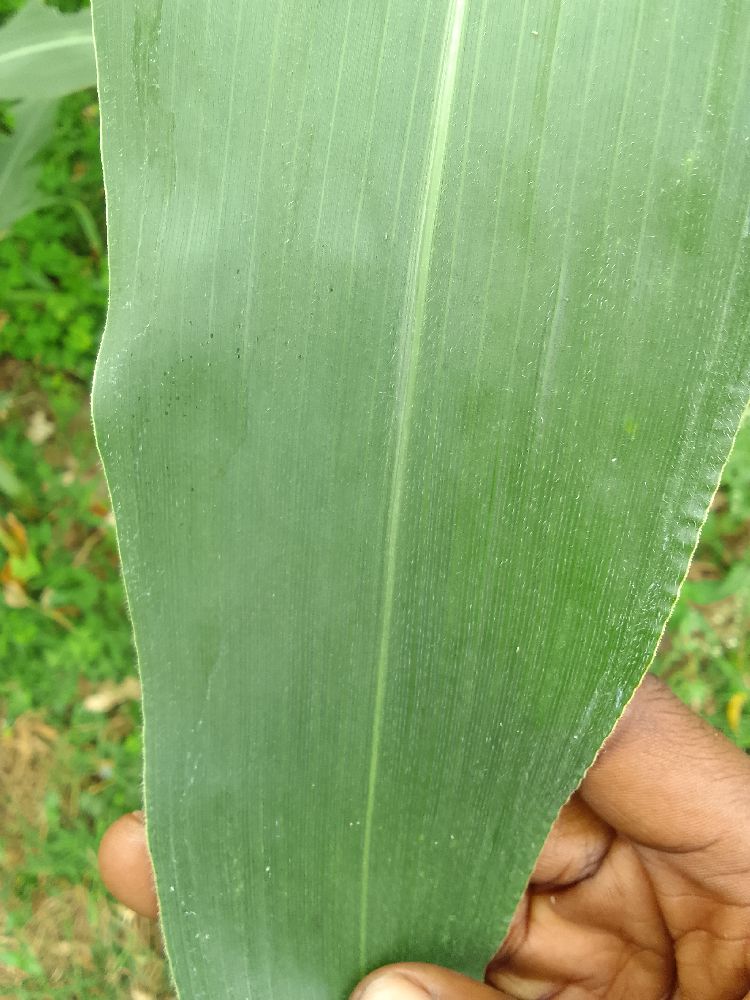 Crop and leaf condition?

maize, healthy
